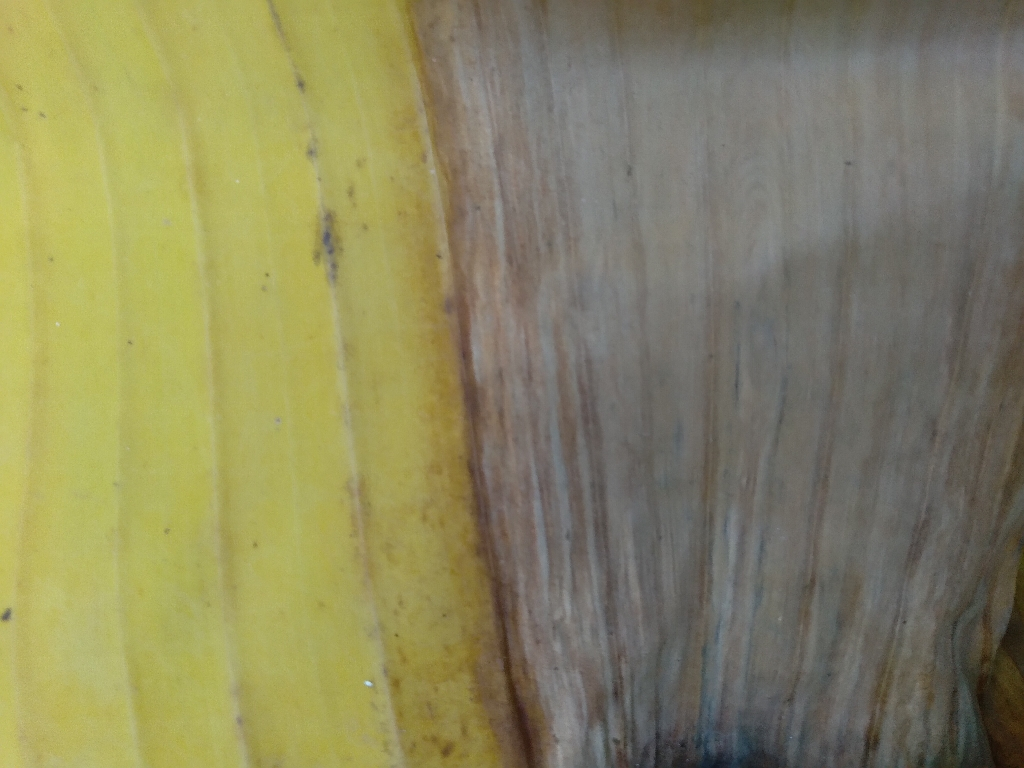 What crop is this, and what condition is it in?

banana, fusarium wilt race 1
